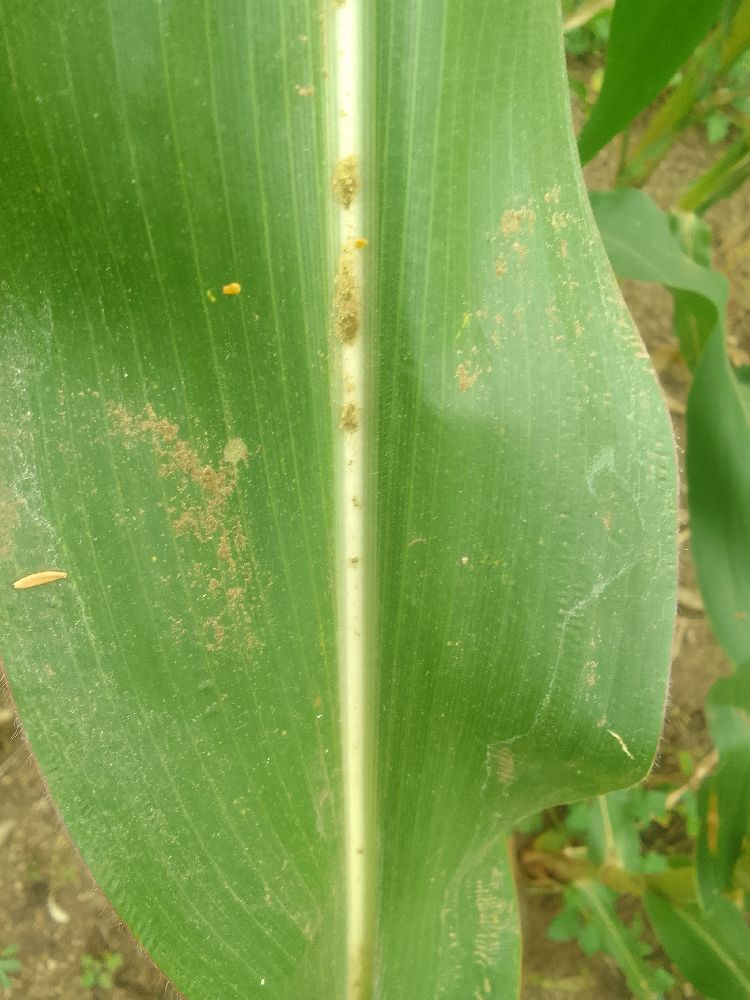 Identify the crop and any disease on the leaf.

maize, healthy
